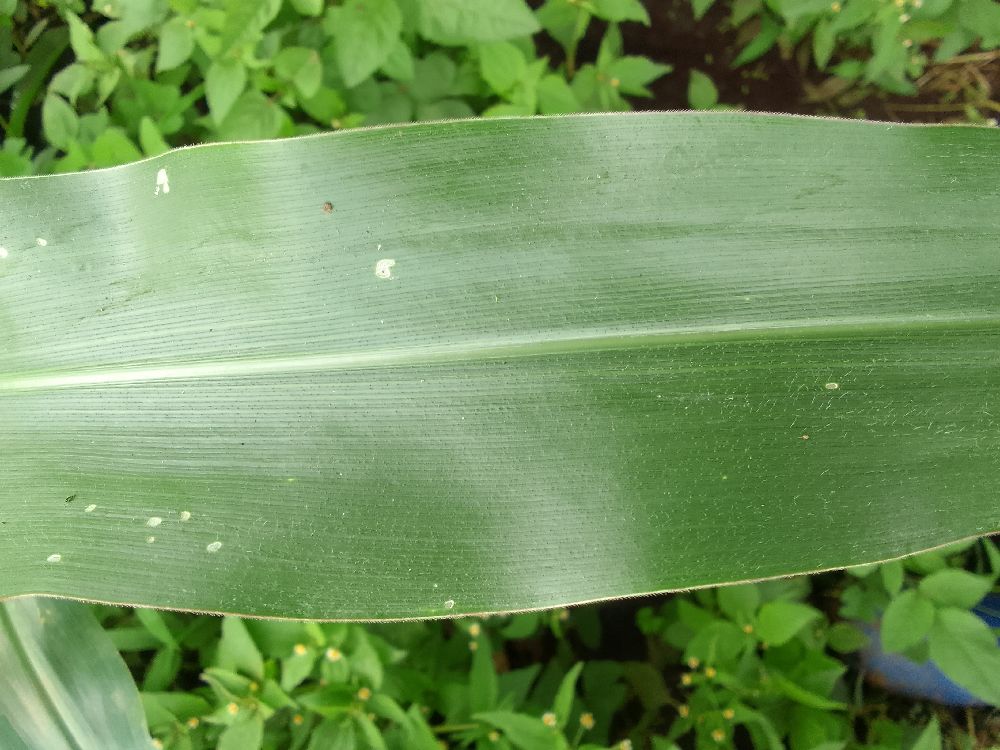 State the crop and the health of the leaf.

maize, healthy
